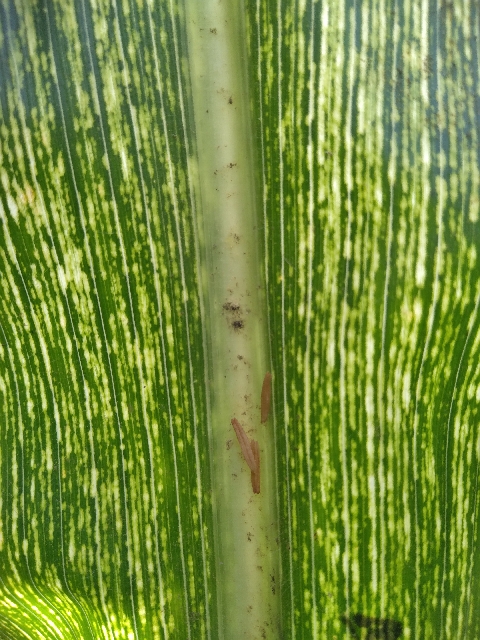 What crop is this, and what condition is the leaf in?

maize, maize streak virus
